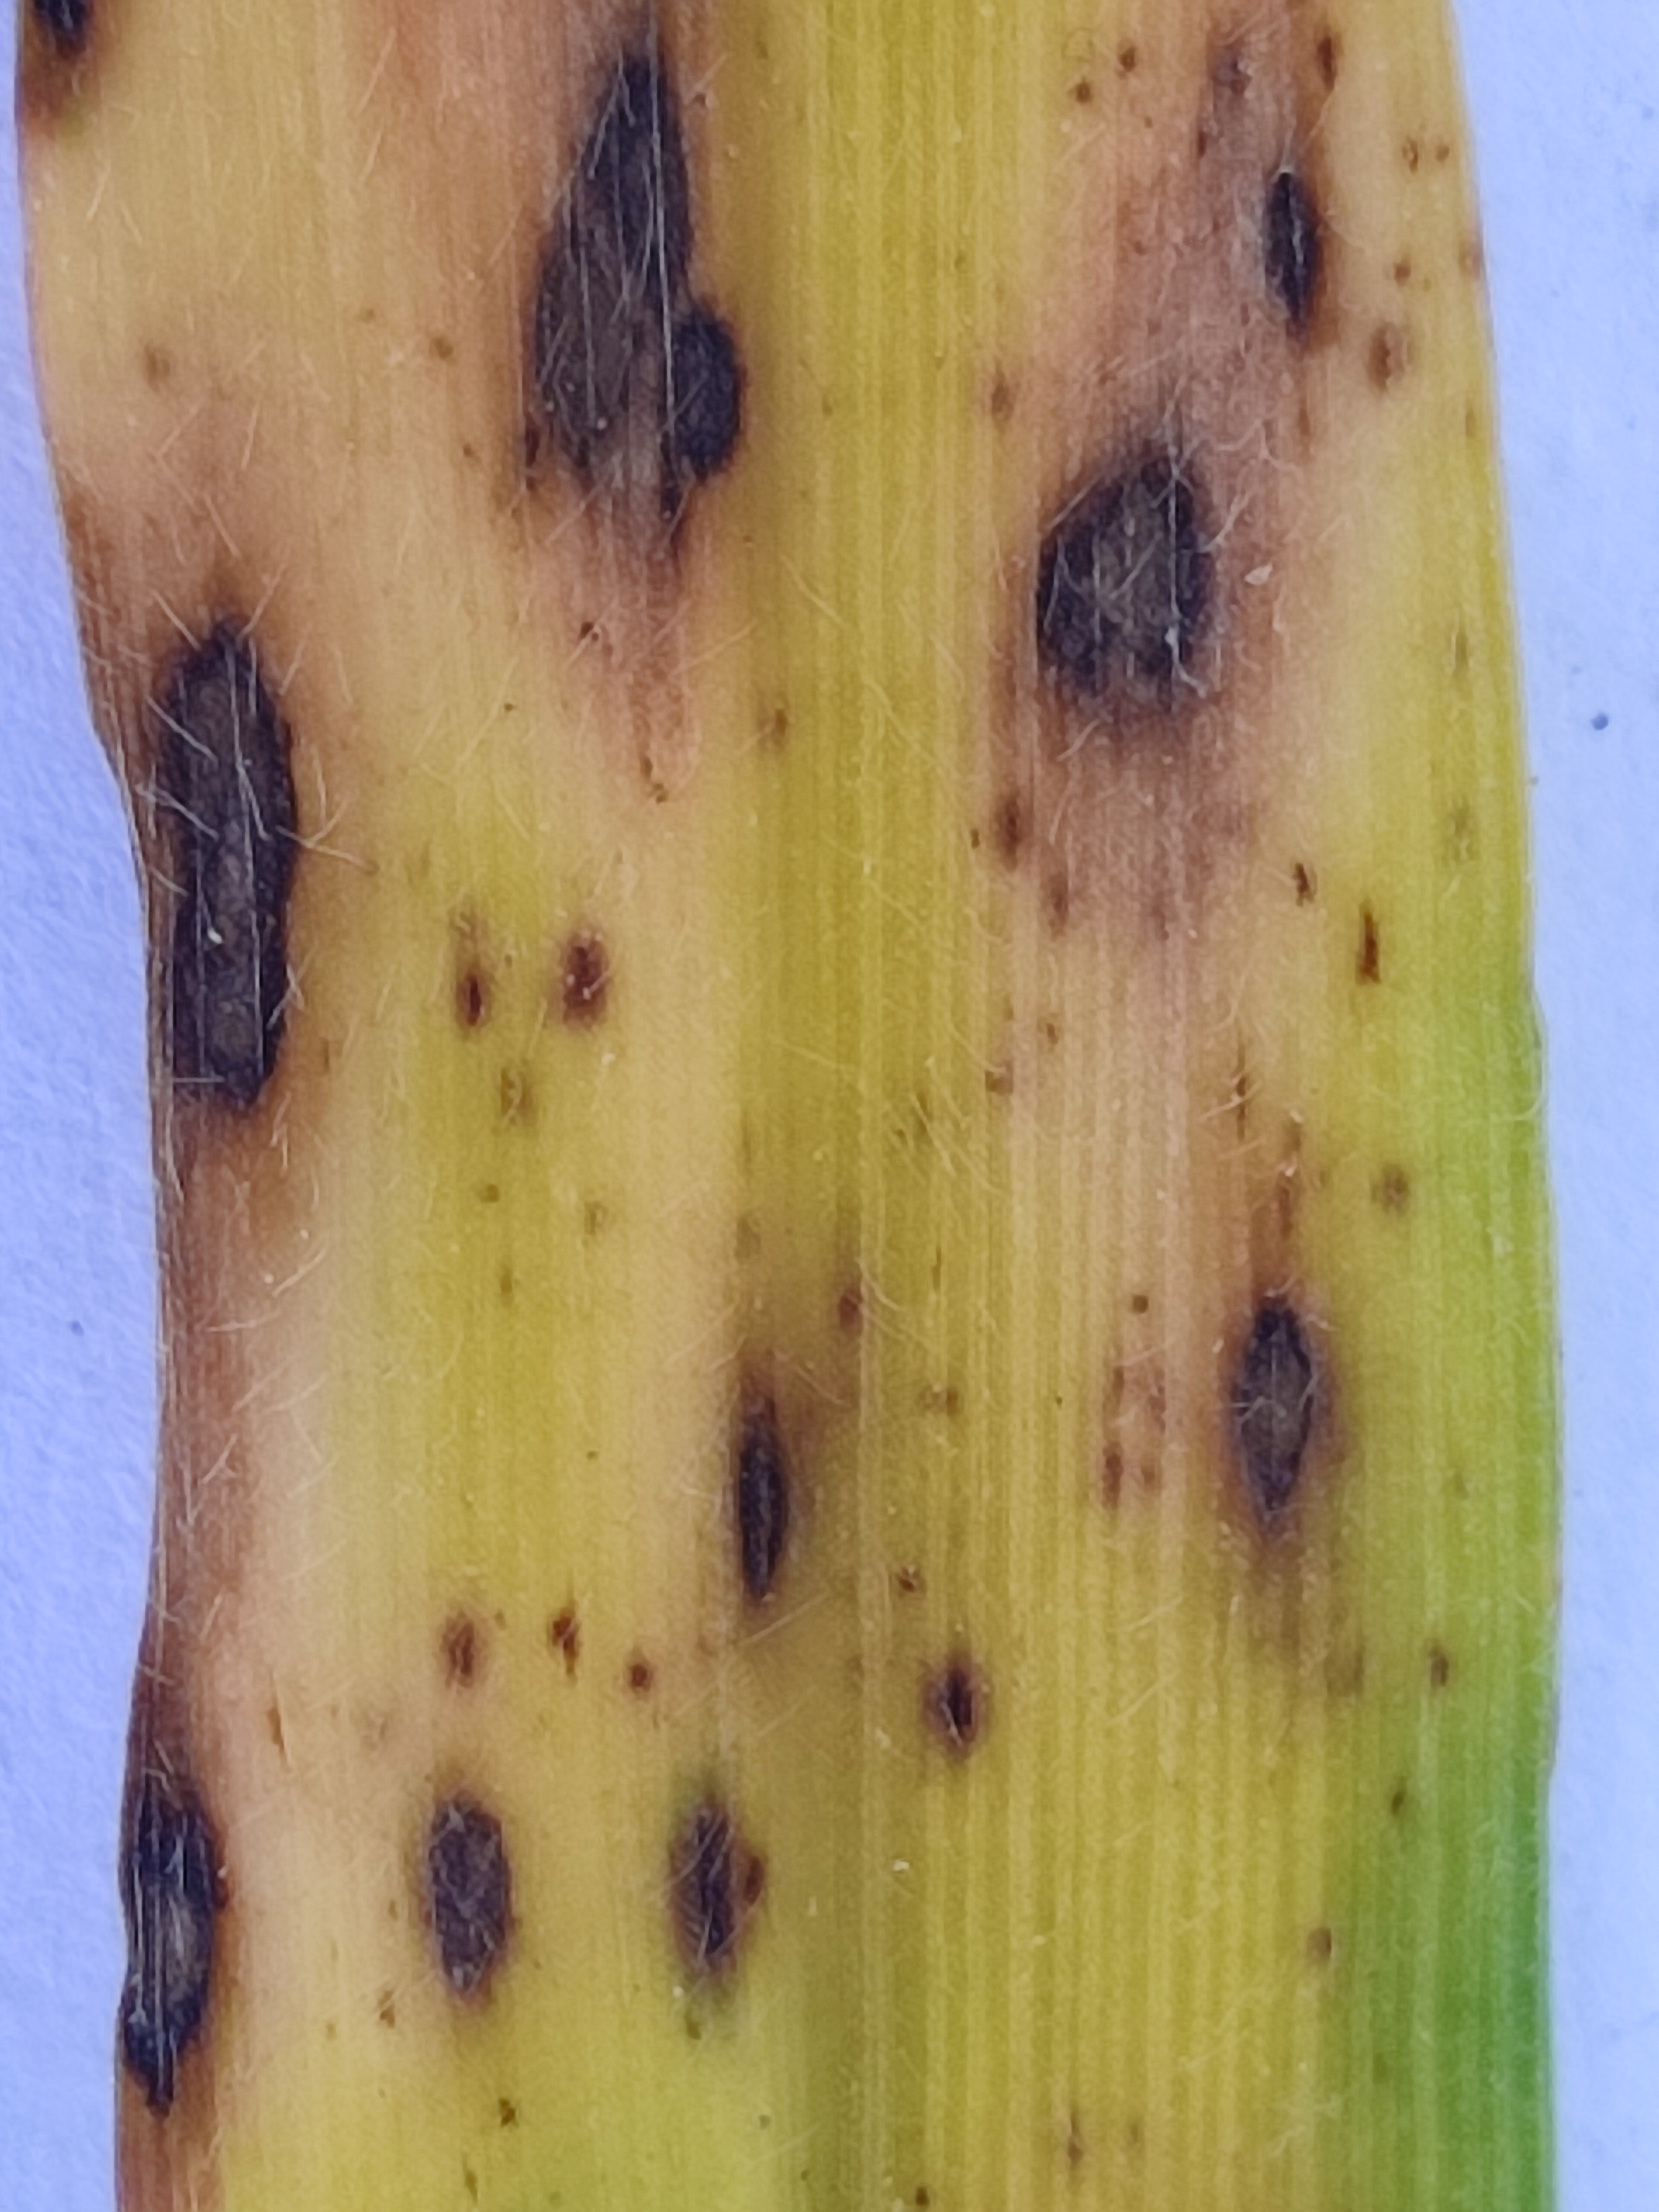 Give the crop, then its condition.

pearl millet, pyricularia sp.
